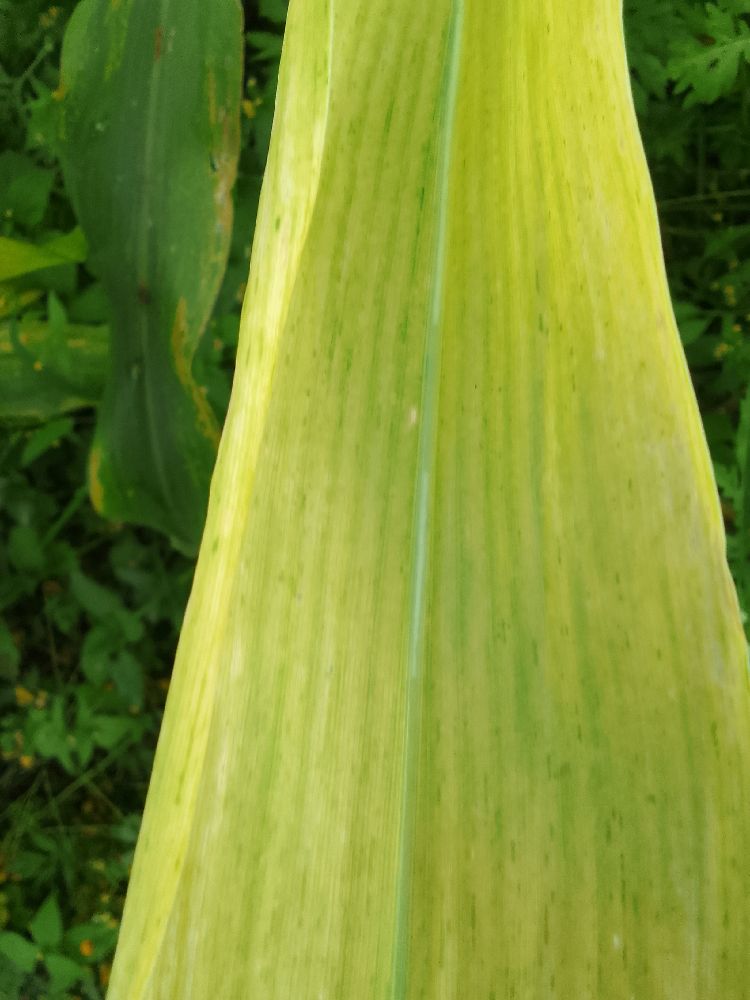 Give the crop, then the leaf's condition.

maize, maize lethal necrosis
